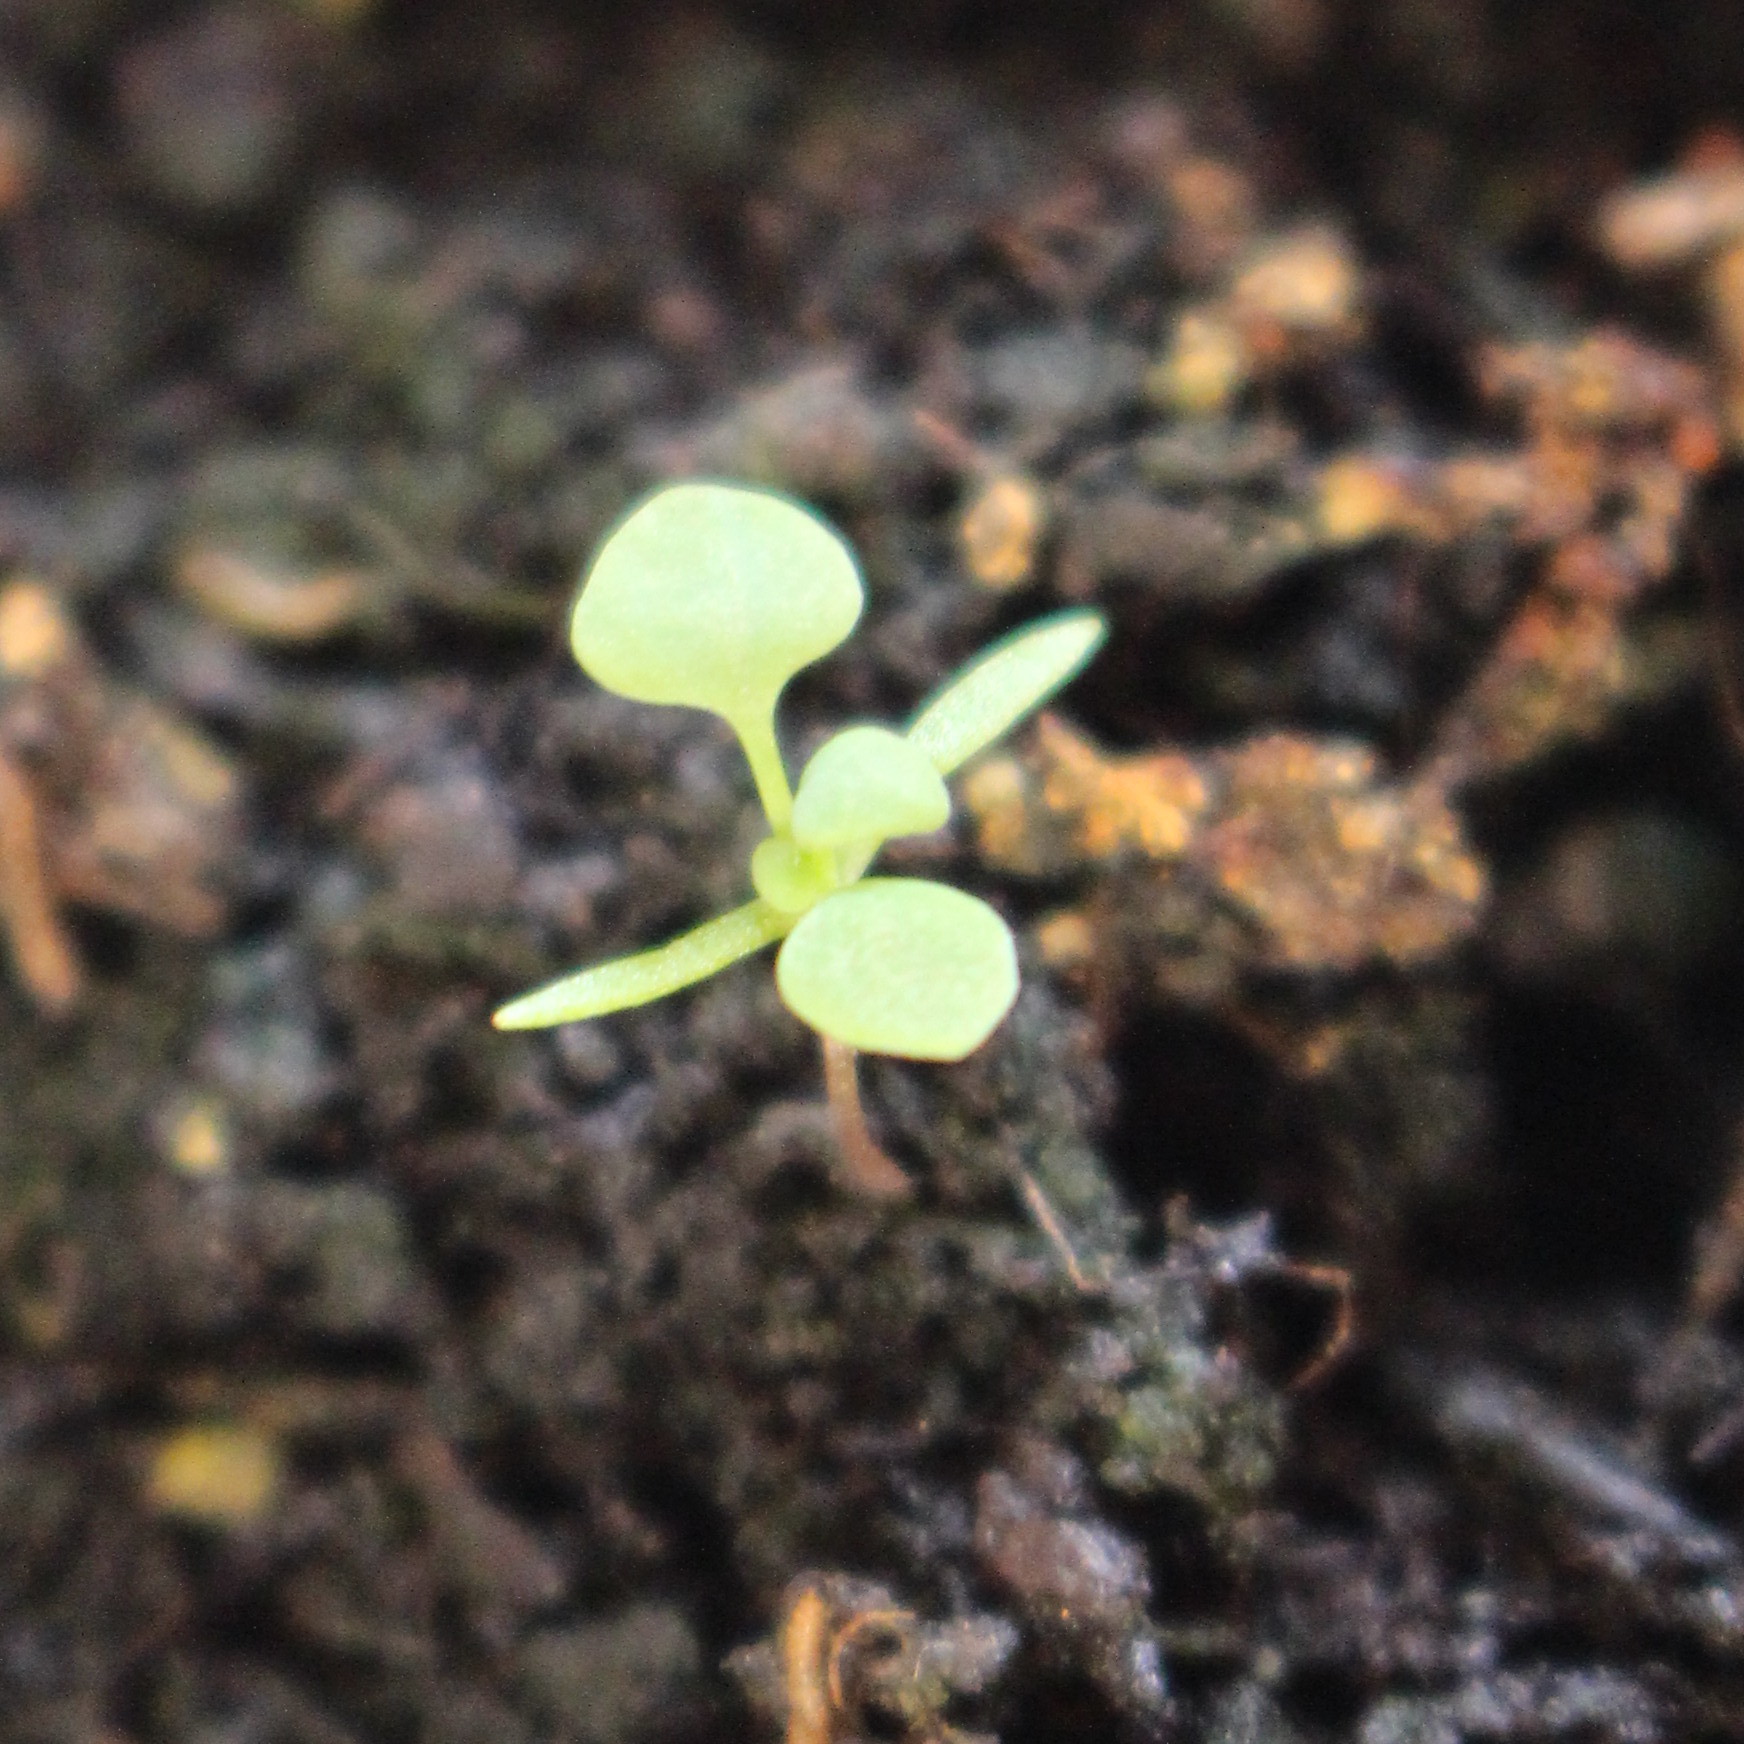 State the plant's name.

Papaver rhoeas
